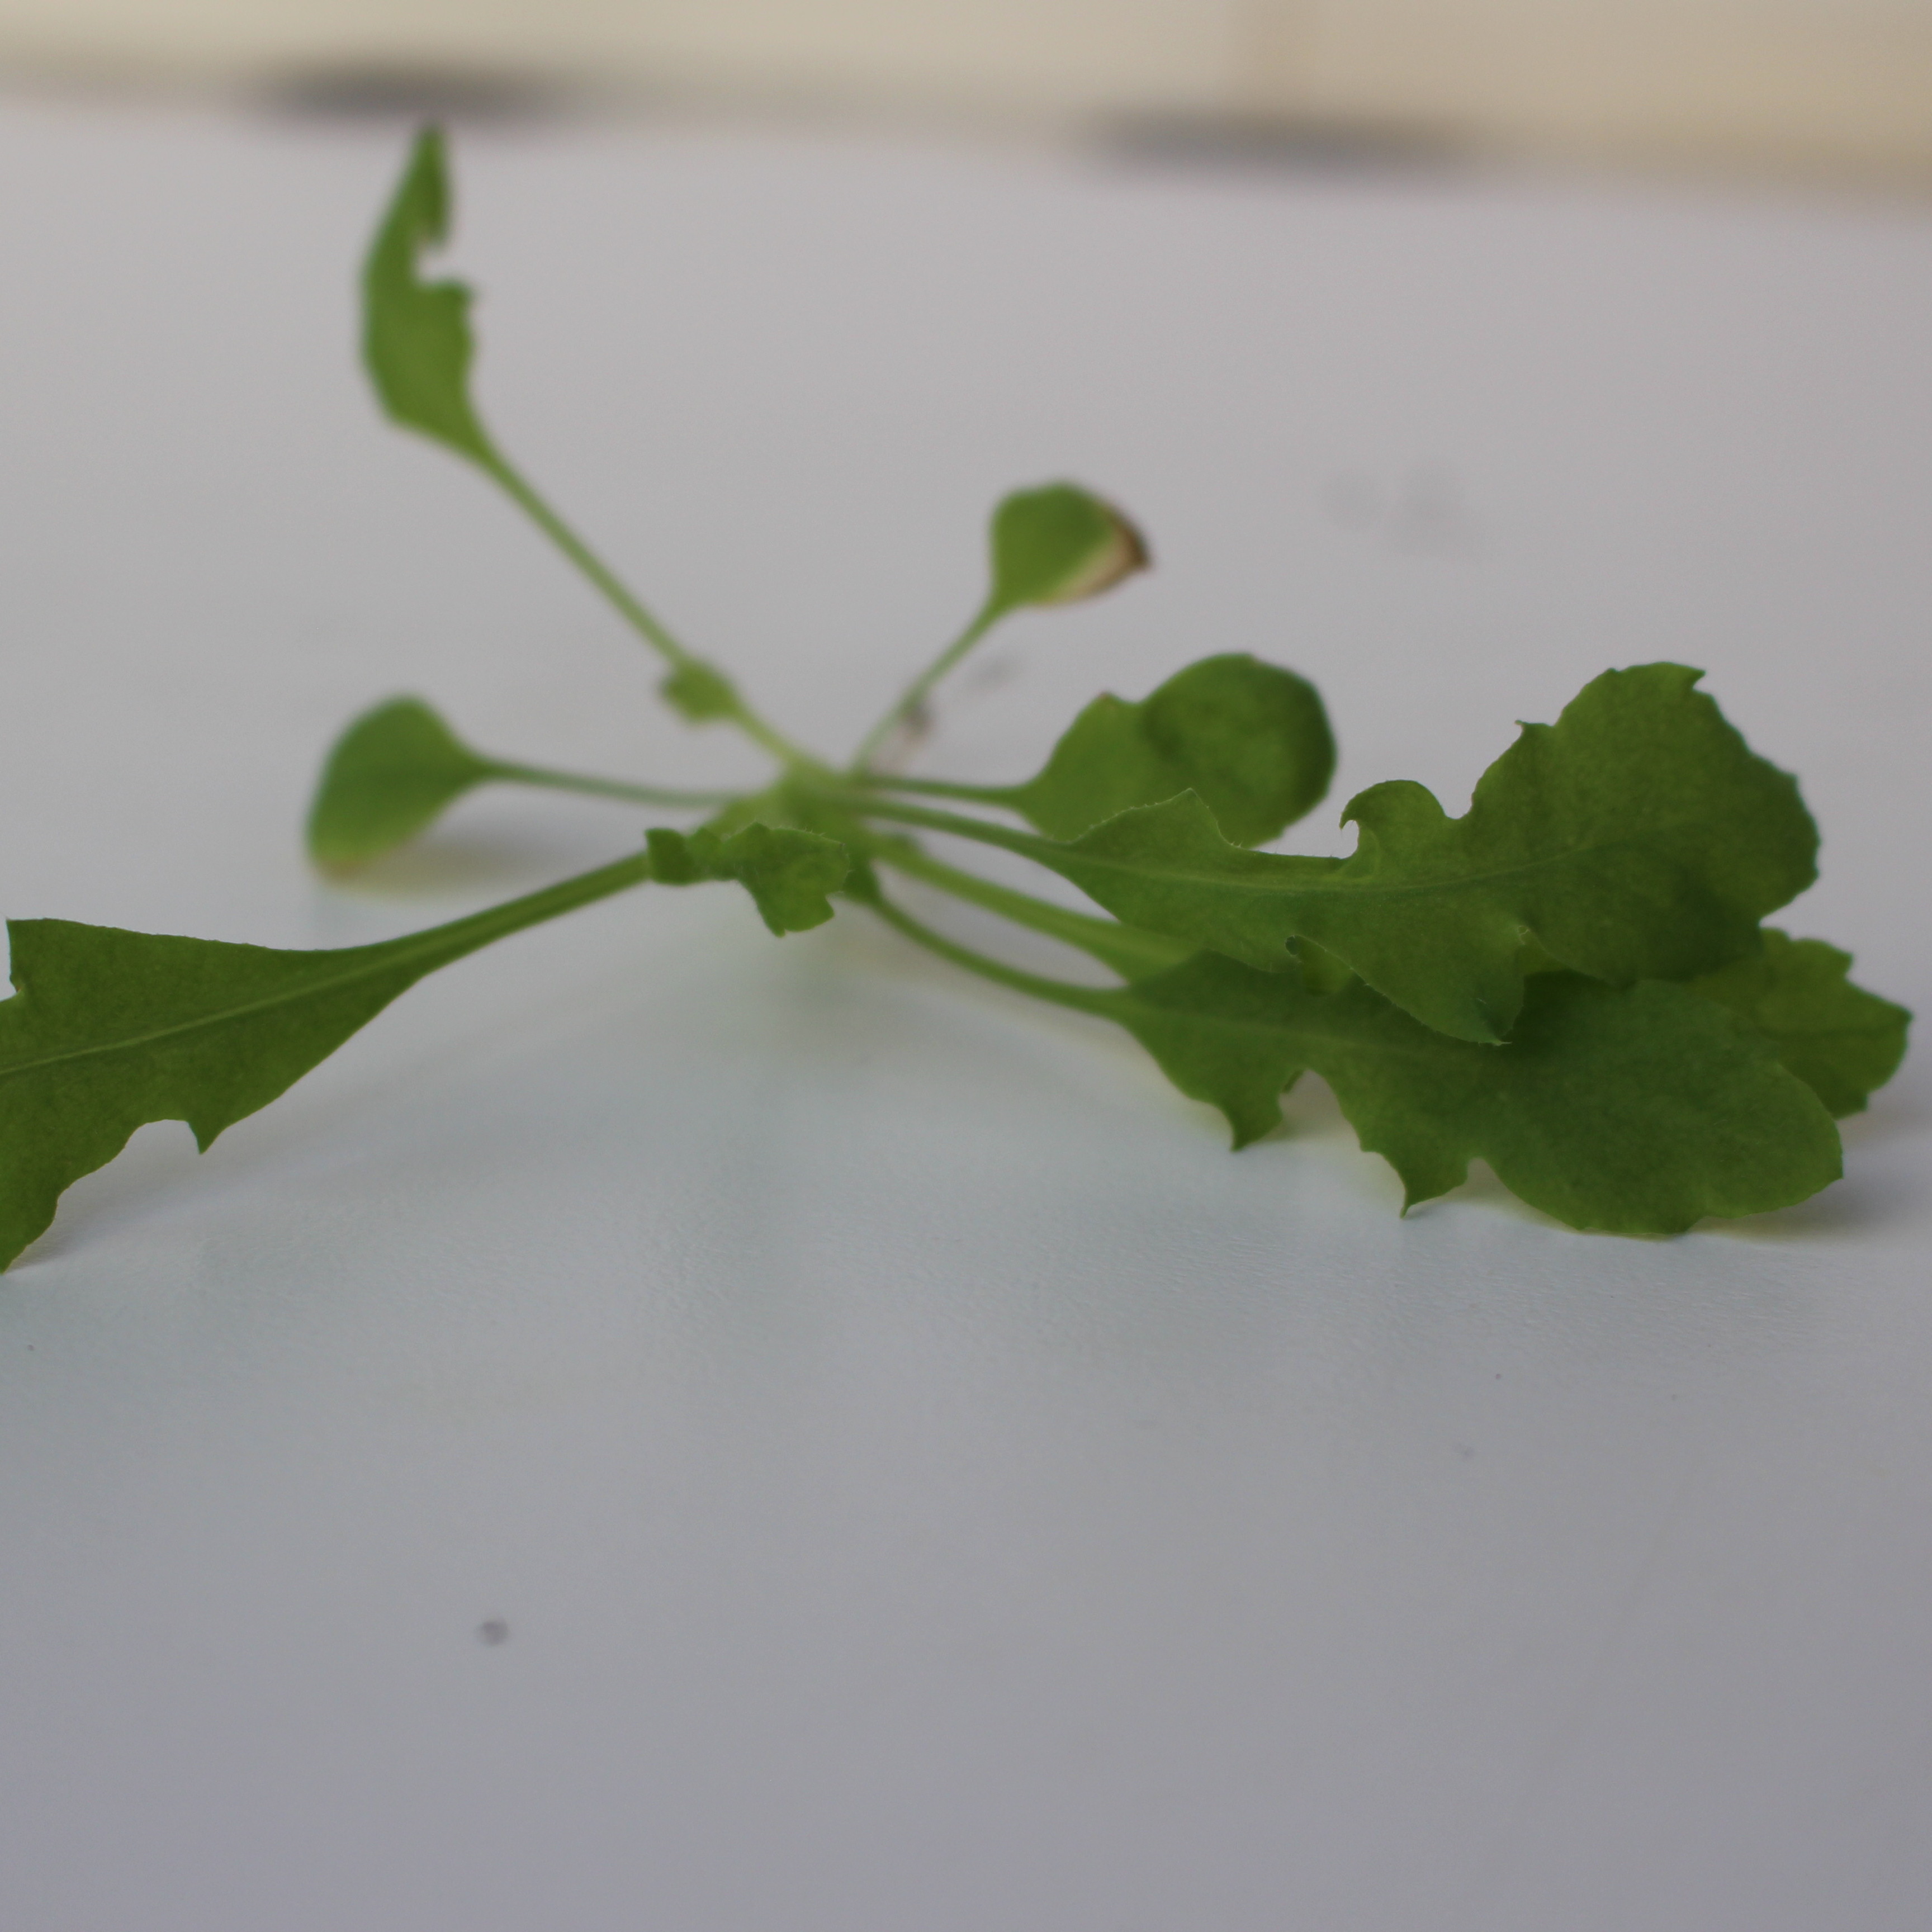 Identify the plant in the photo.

Papaver rhoeas
